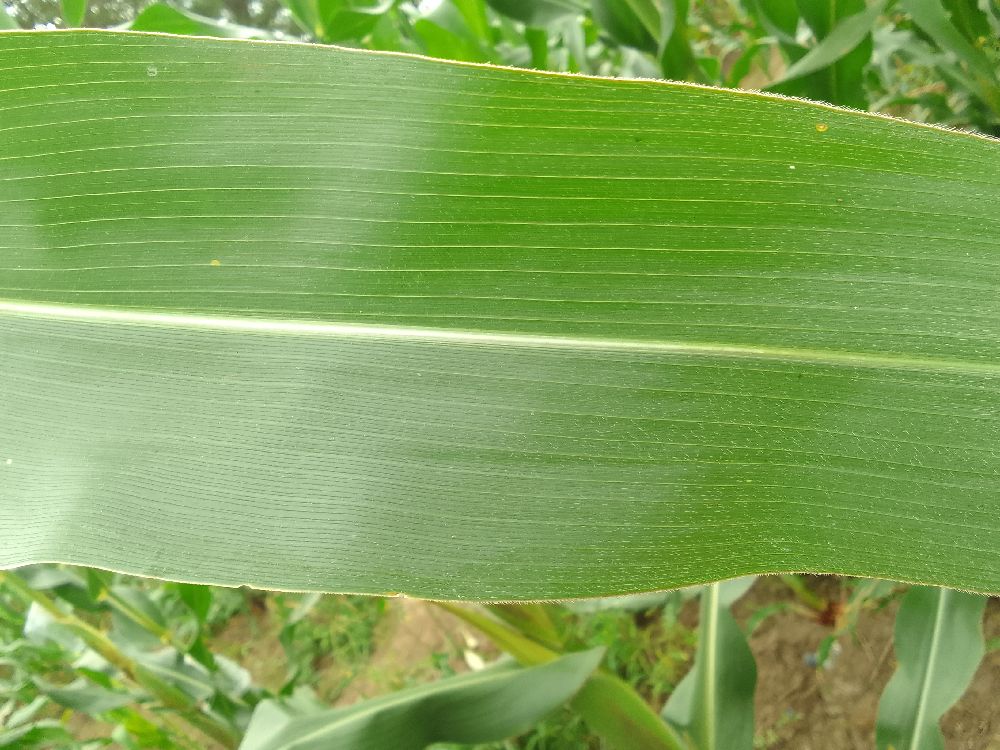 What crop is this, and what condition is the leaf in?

maize, healthy
